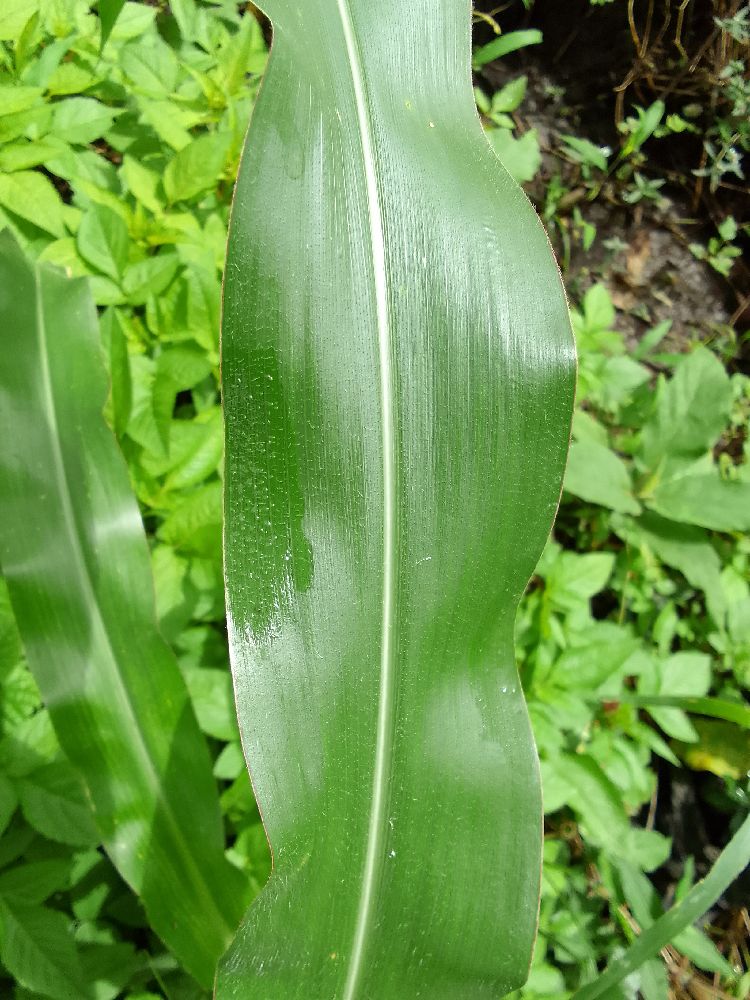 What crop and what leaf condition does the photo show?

maize, healthy
